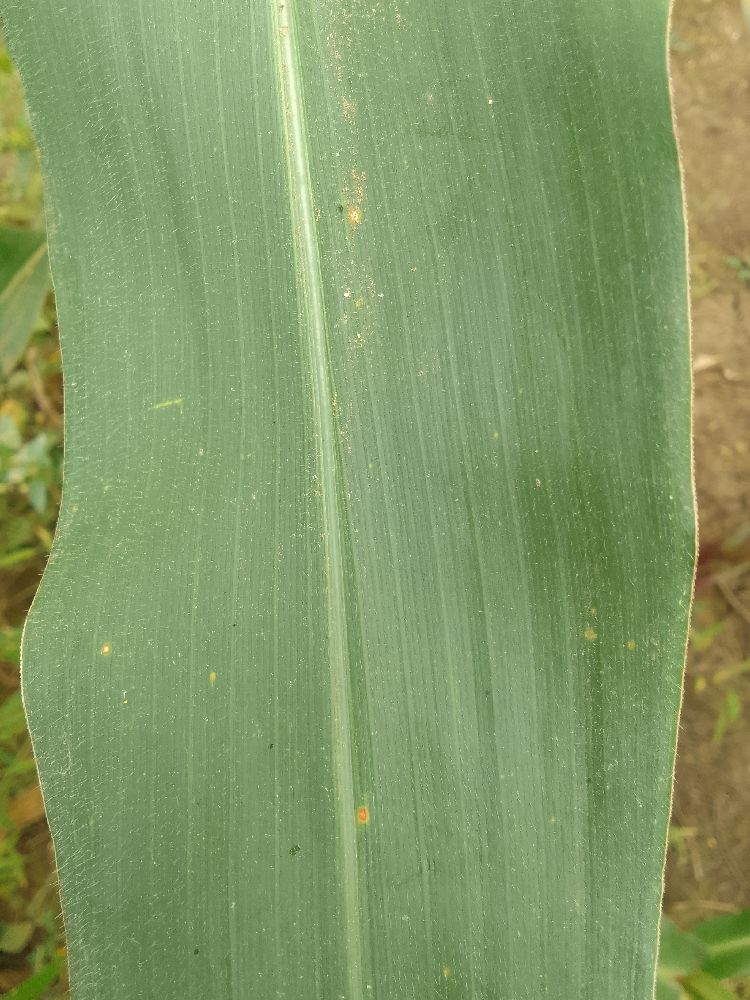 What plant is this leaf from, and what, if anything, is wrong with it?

maize, healthy
